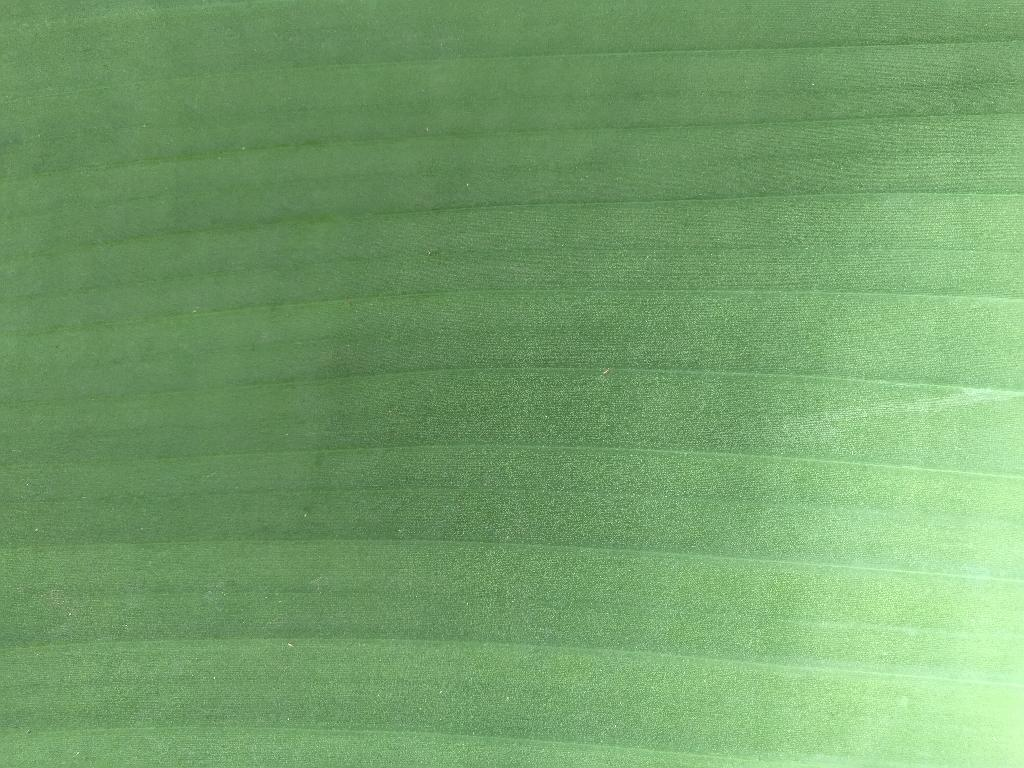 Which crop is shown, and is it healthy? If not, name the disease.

banana, healthy
